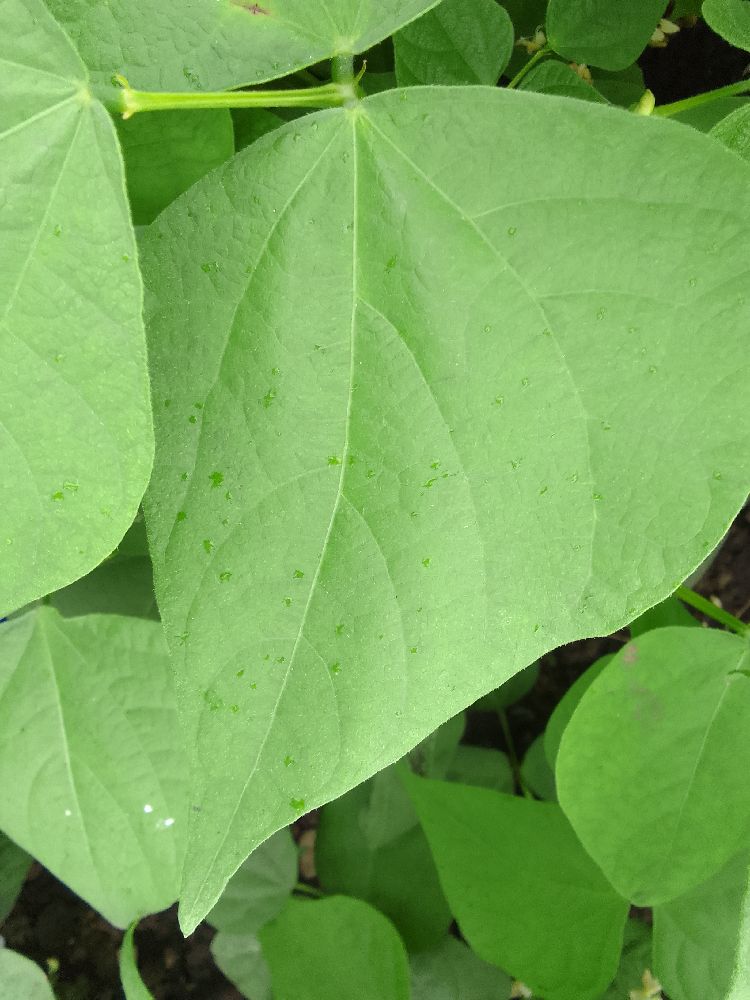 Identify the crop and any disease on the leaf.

common bean, healthy
